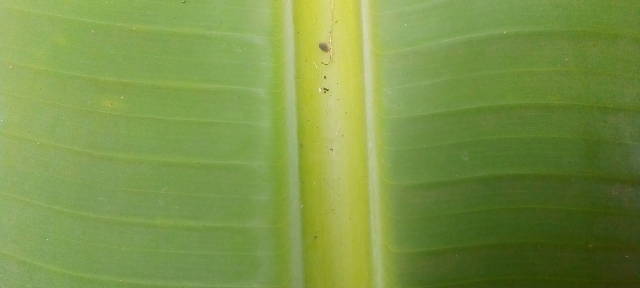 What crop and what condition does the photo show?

banana, healthy
